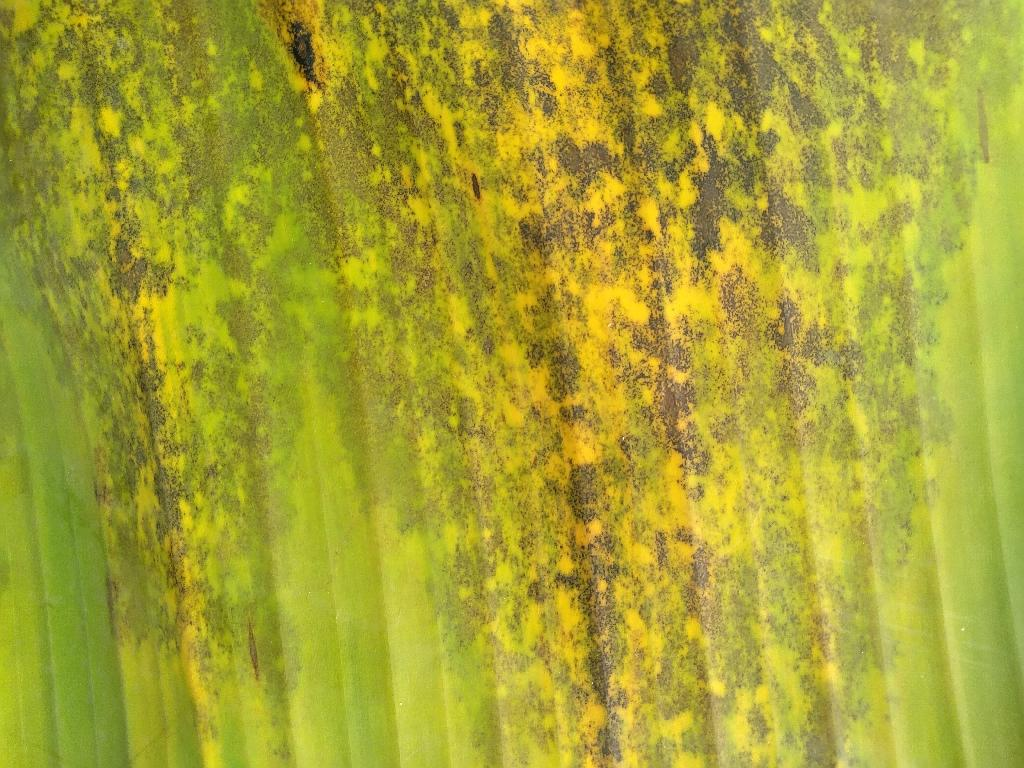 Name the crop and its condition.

banana, black sigatoka
